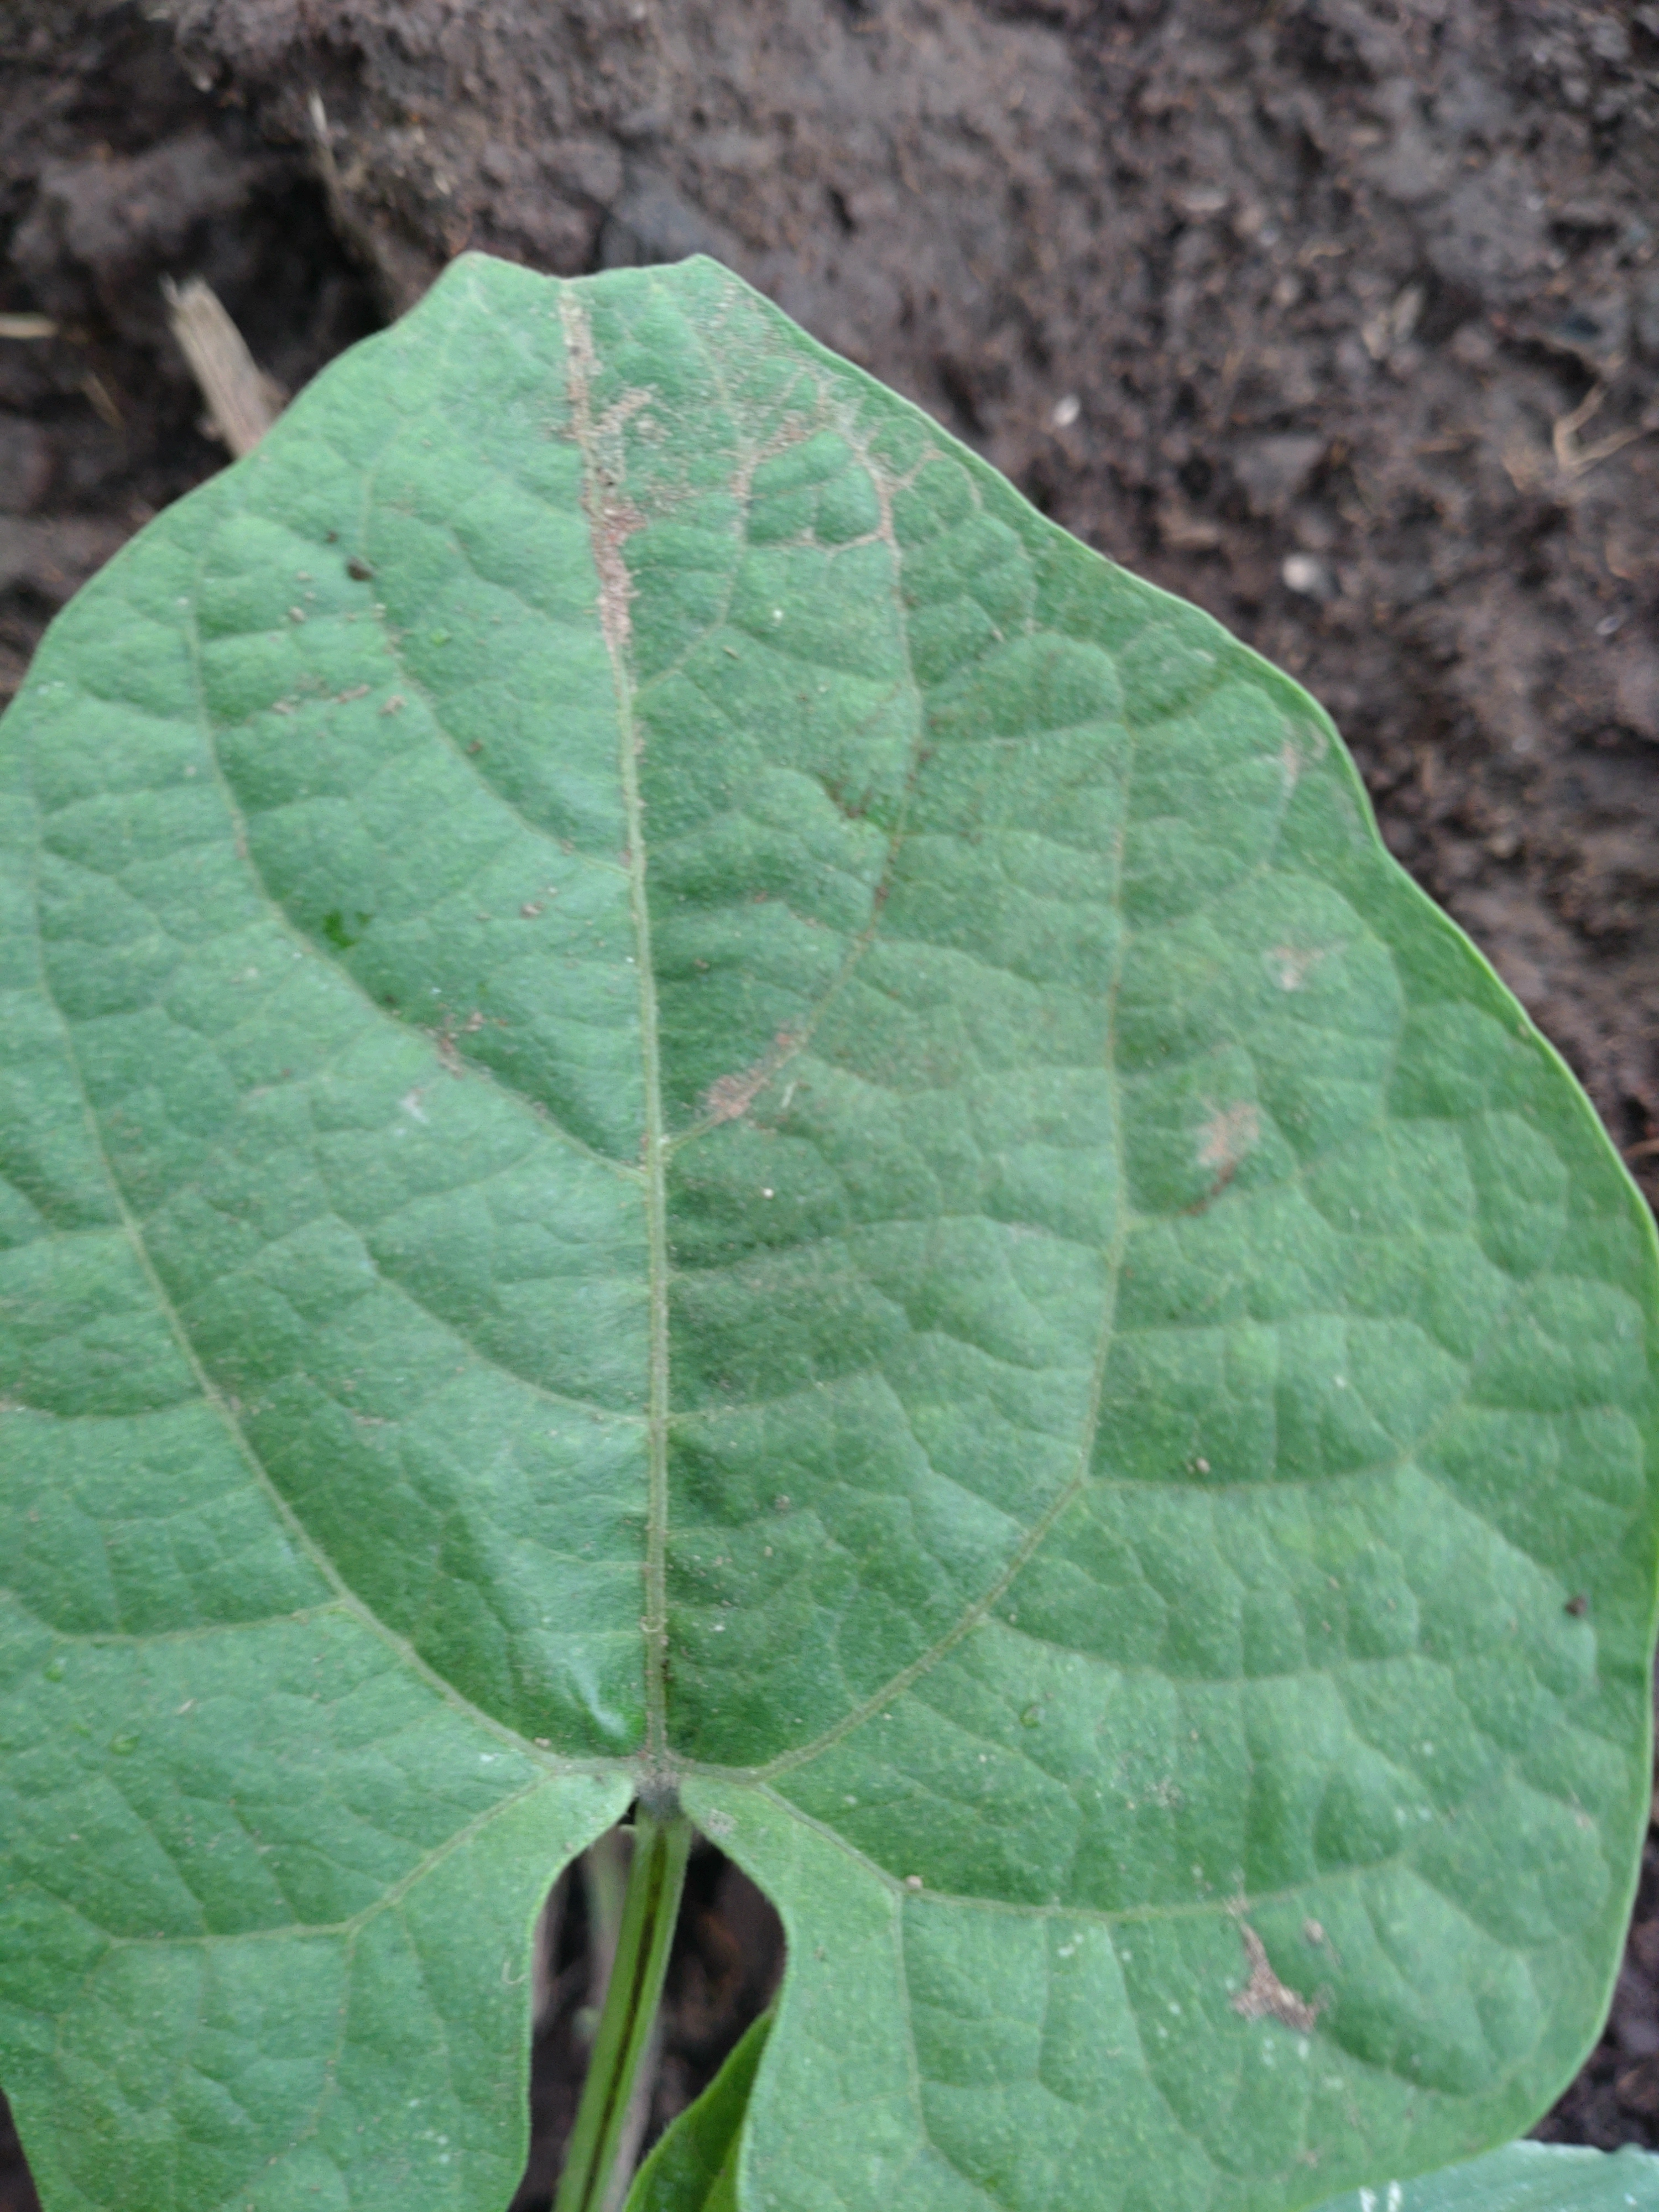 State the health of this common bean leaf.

healthy
